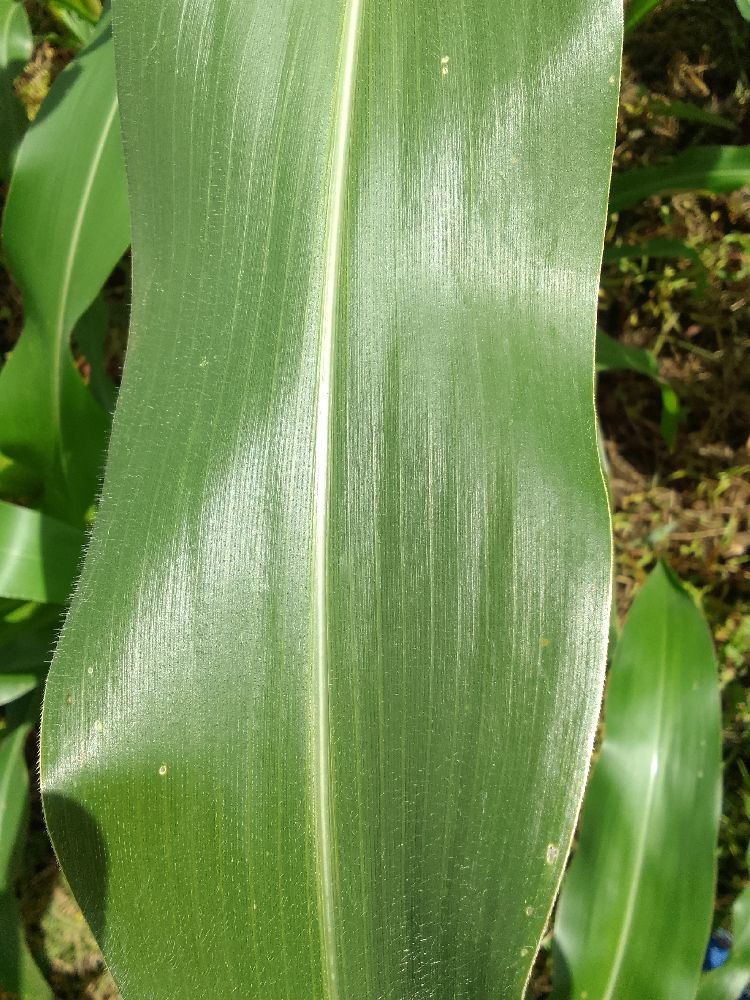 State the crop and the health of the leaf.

maize, healthy
